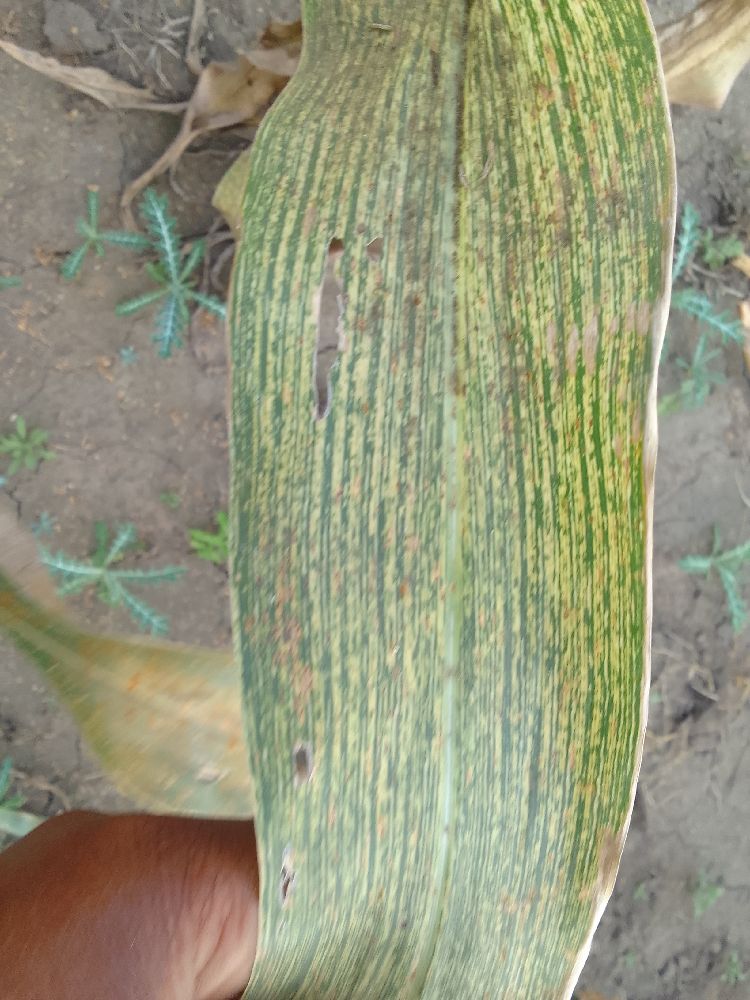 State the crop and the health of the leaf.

maize, maize streak virus
